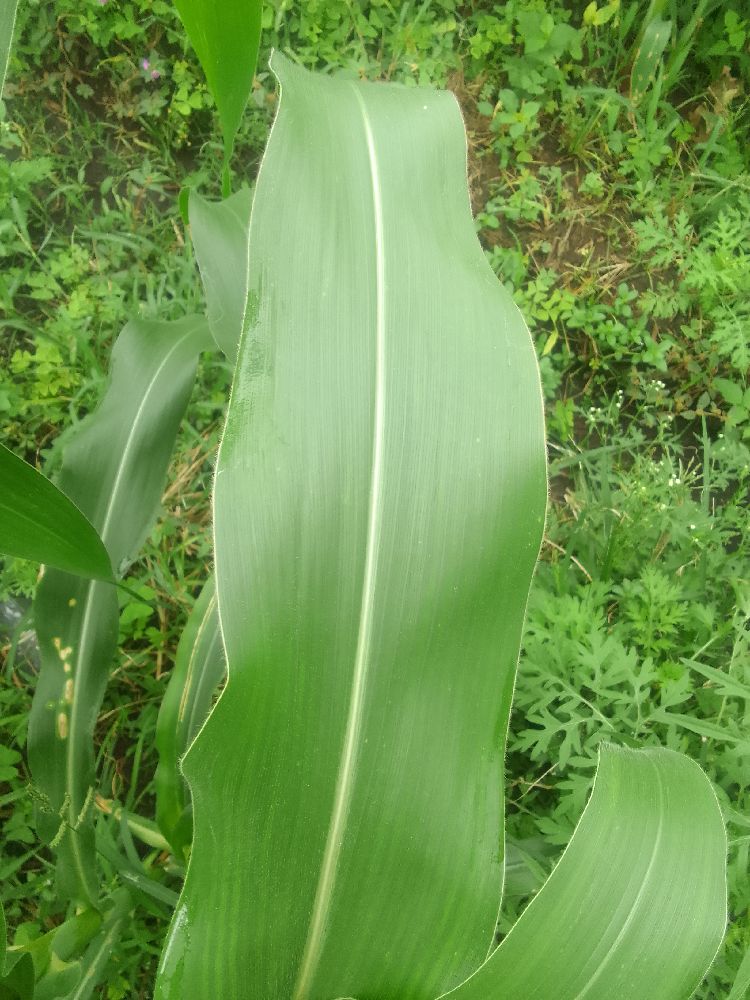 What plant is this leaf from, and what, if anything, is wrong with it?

maize, healthy
